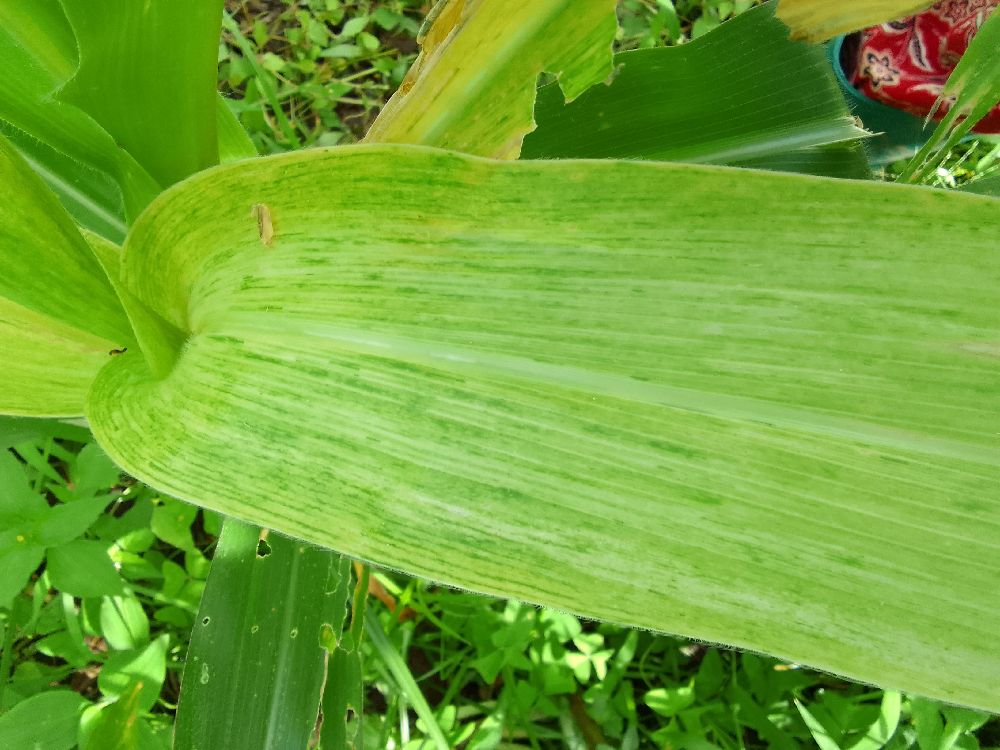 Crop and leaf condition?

maize, maize lethal necrosis
